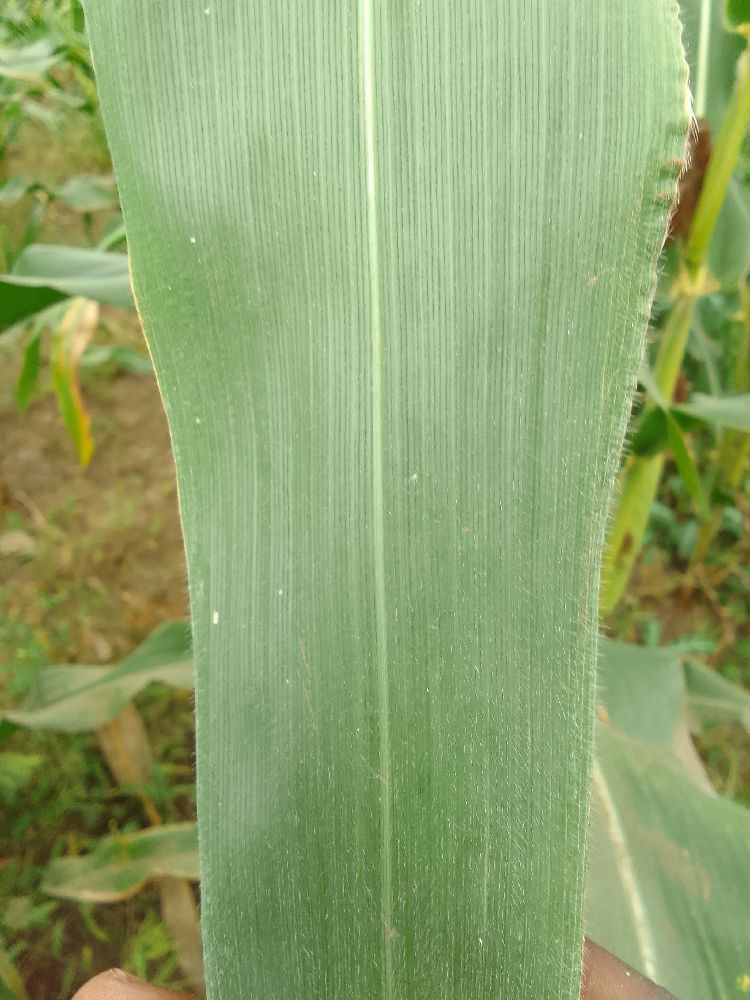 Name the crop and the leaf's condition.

maize, healthy
